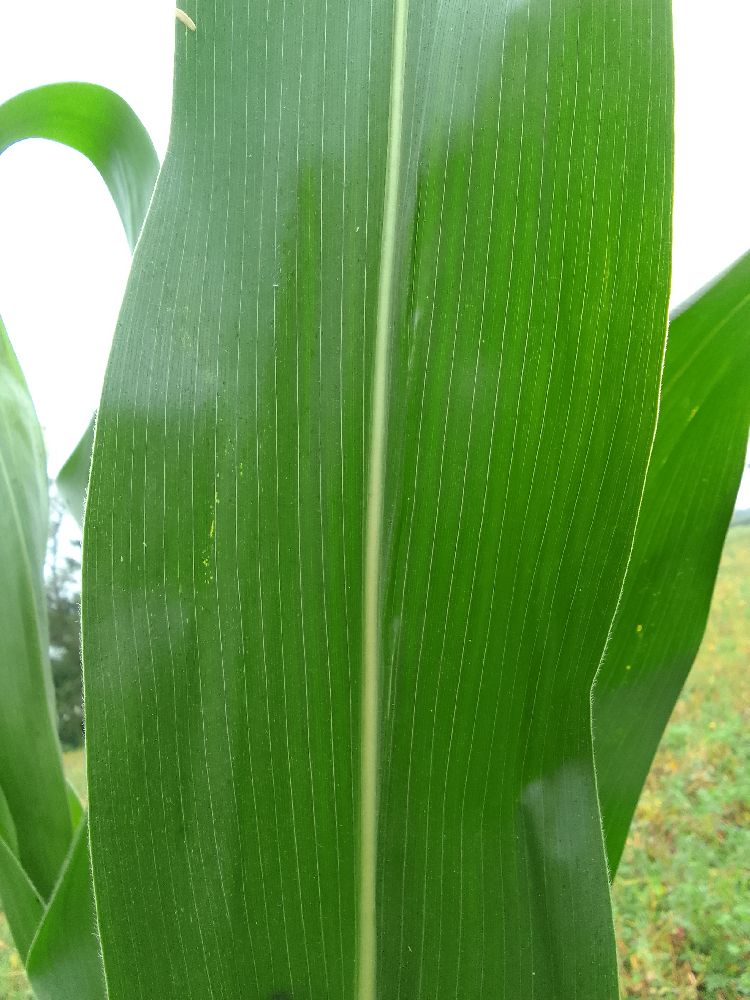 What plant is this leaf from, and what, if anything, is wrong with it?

maize, healthy
